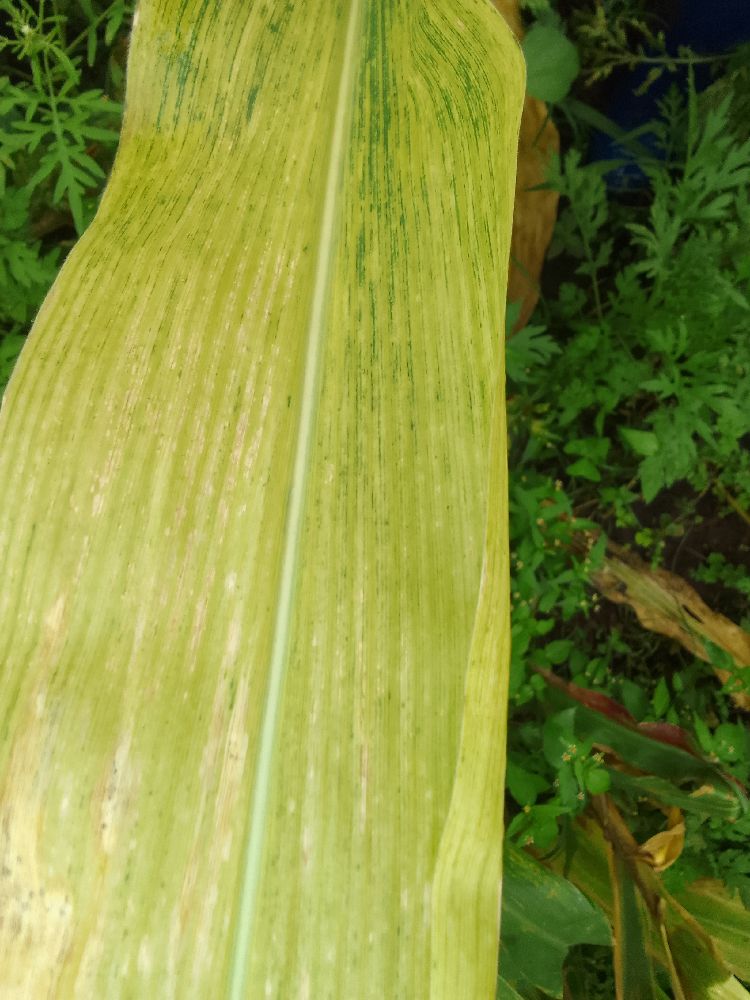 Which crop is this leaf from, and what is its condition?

maize, maize lethal necrosis
